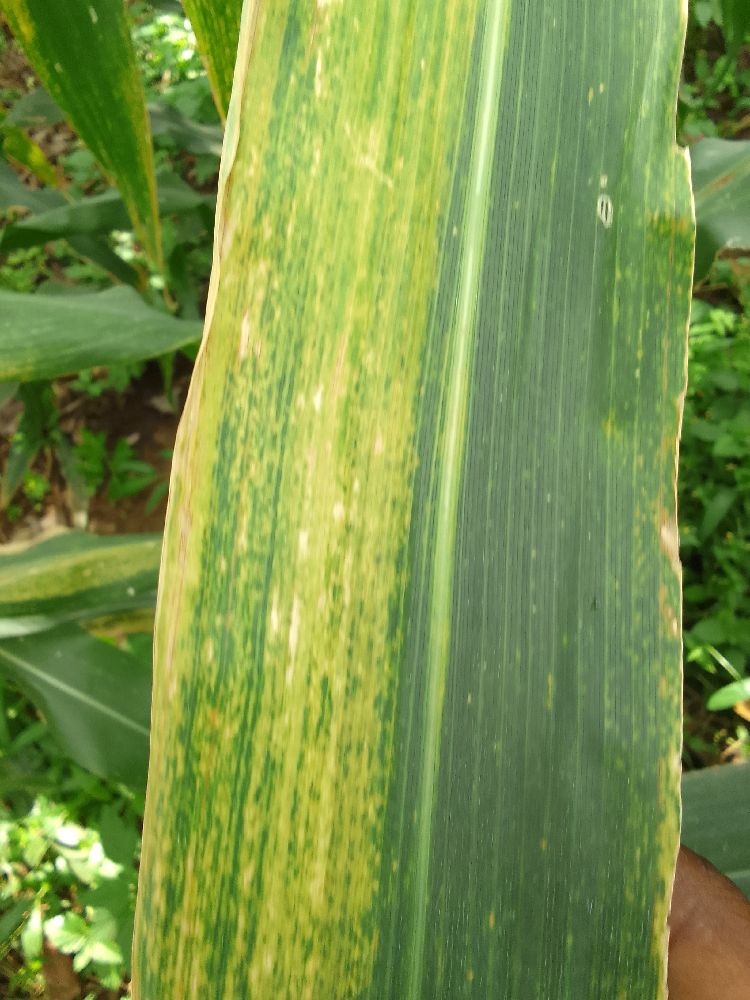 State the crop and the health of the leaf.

maize, maize lethal necrosis
